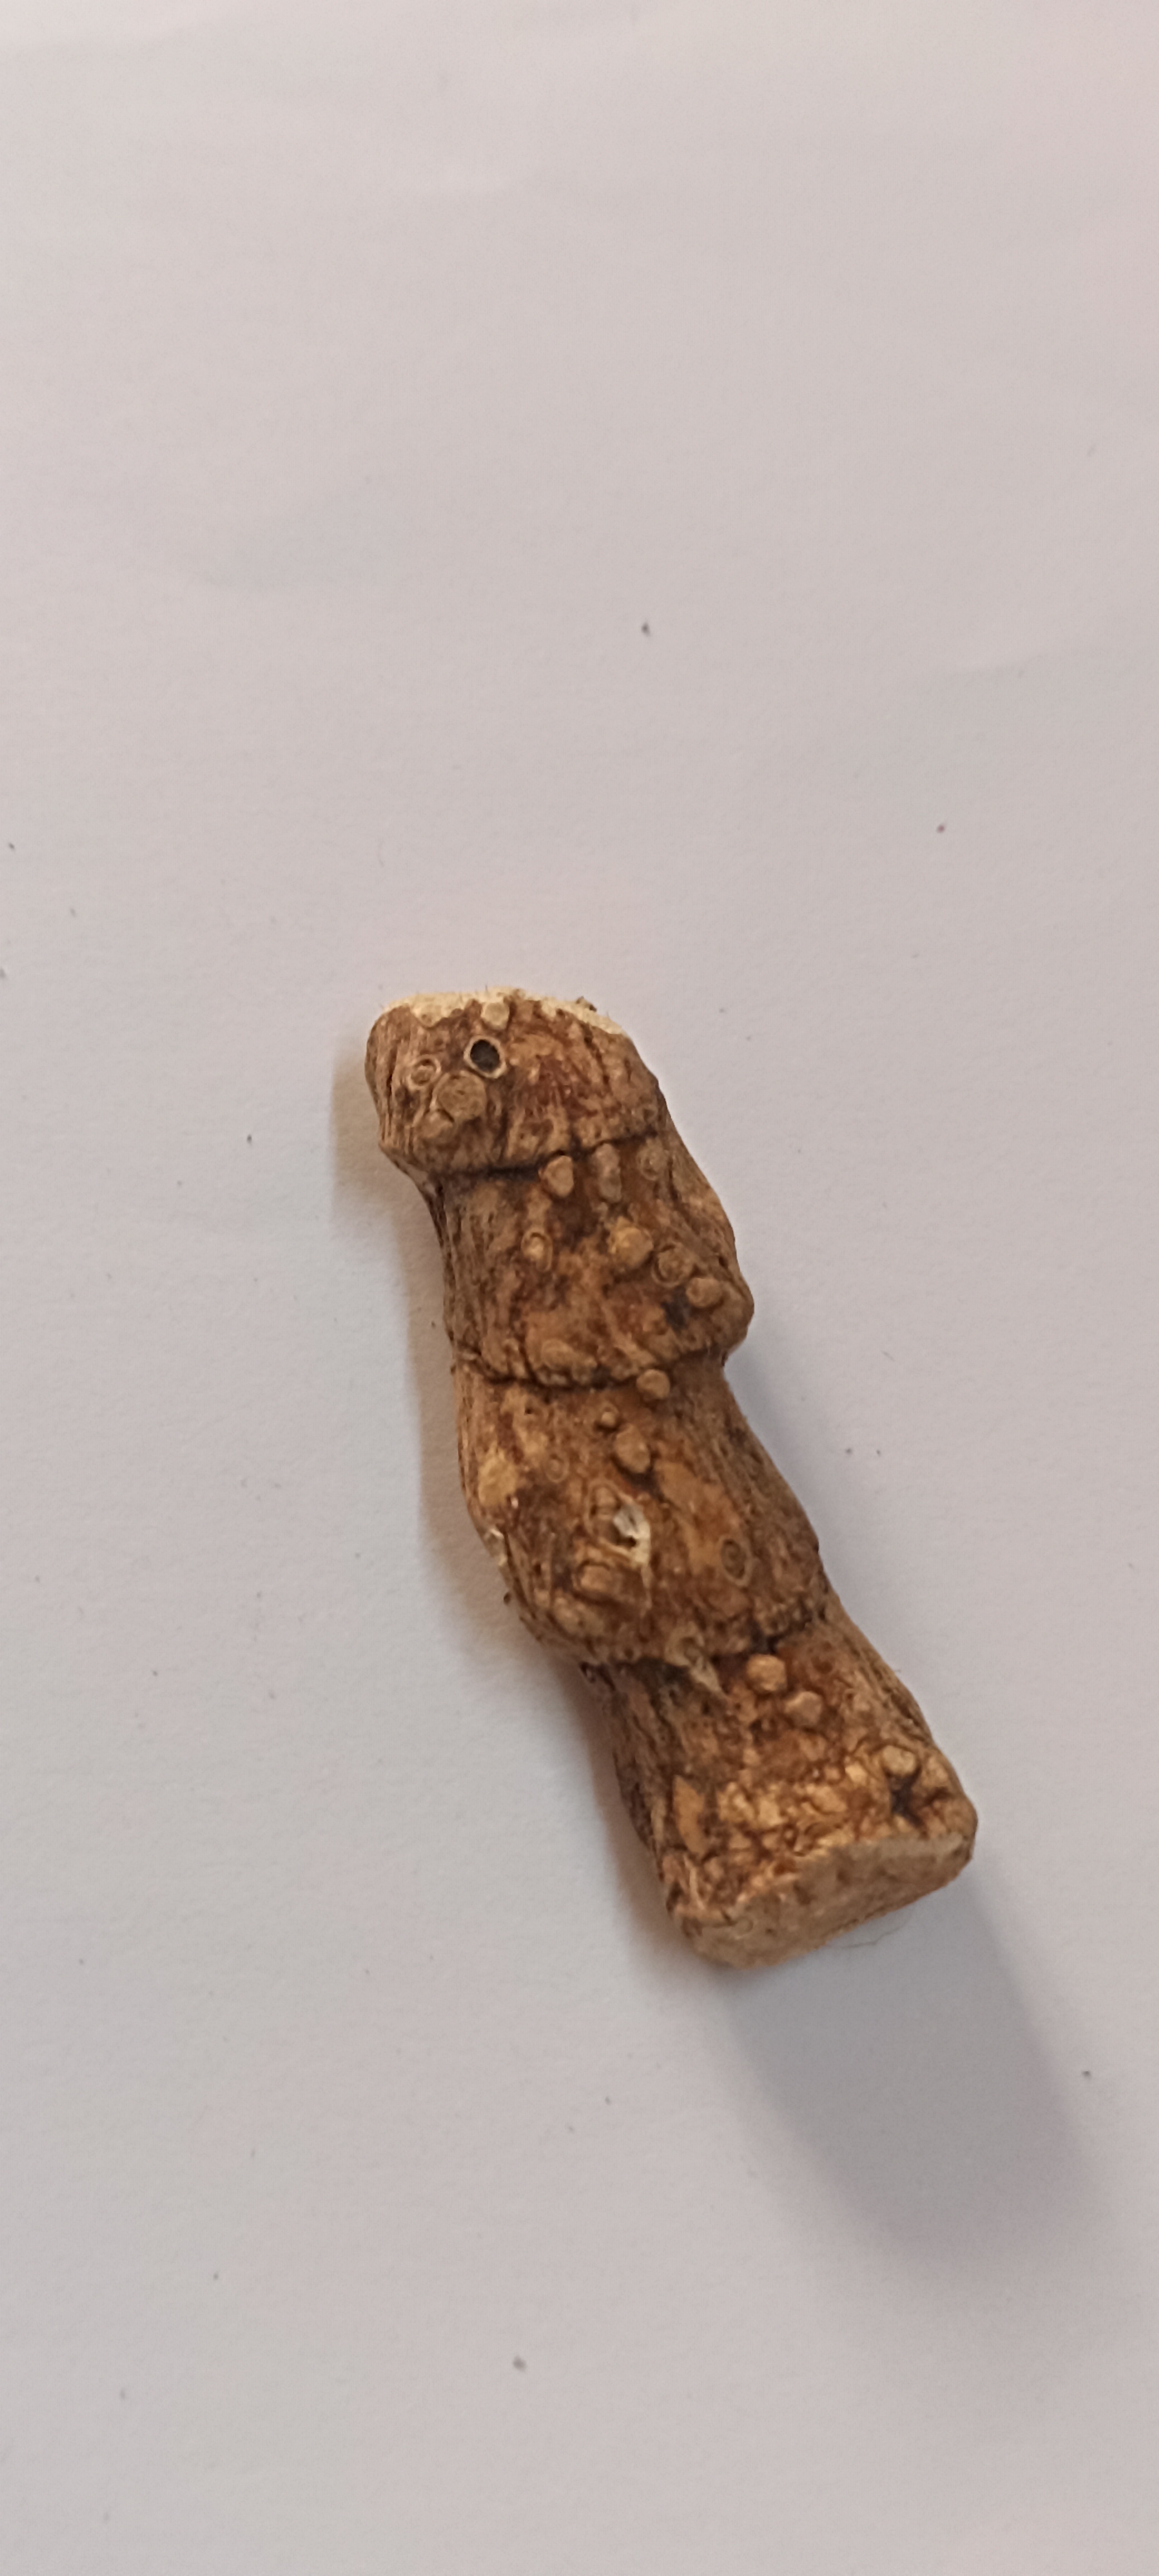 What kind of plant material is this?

vekhand
